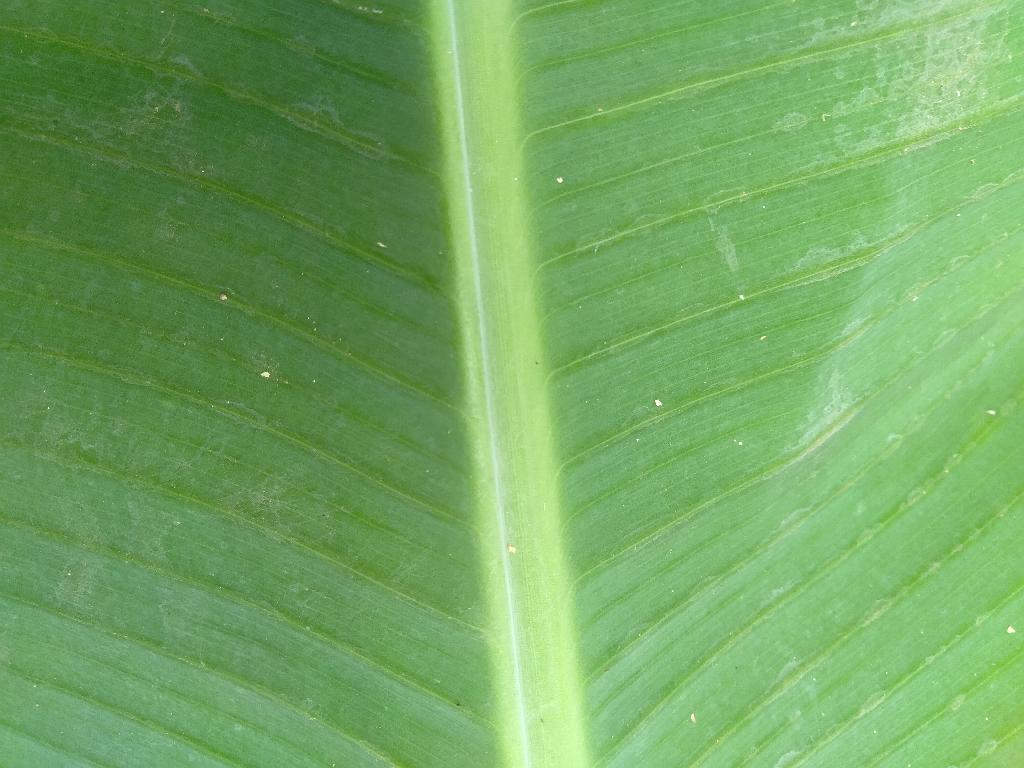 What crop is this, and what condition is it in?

banana, healthy
